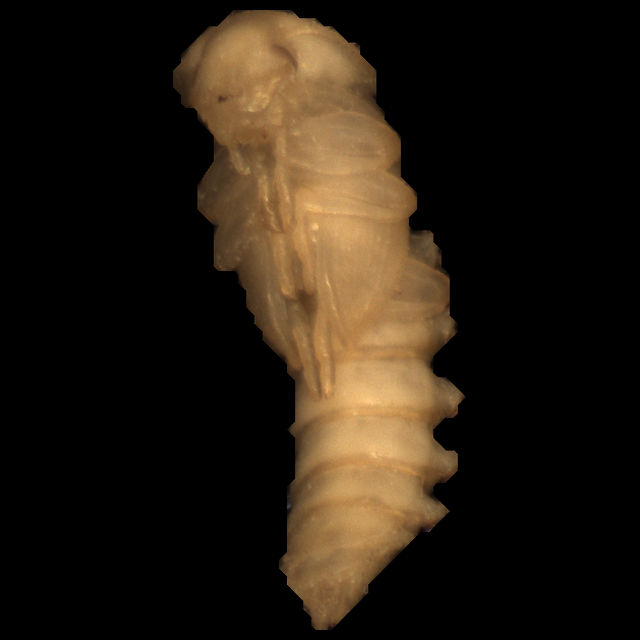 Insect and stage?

mealworm pupa
